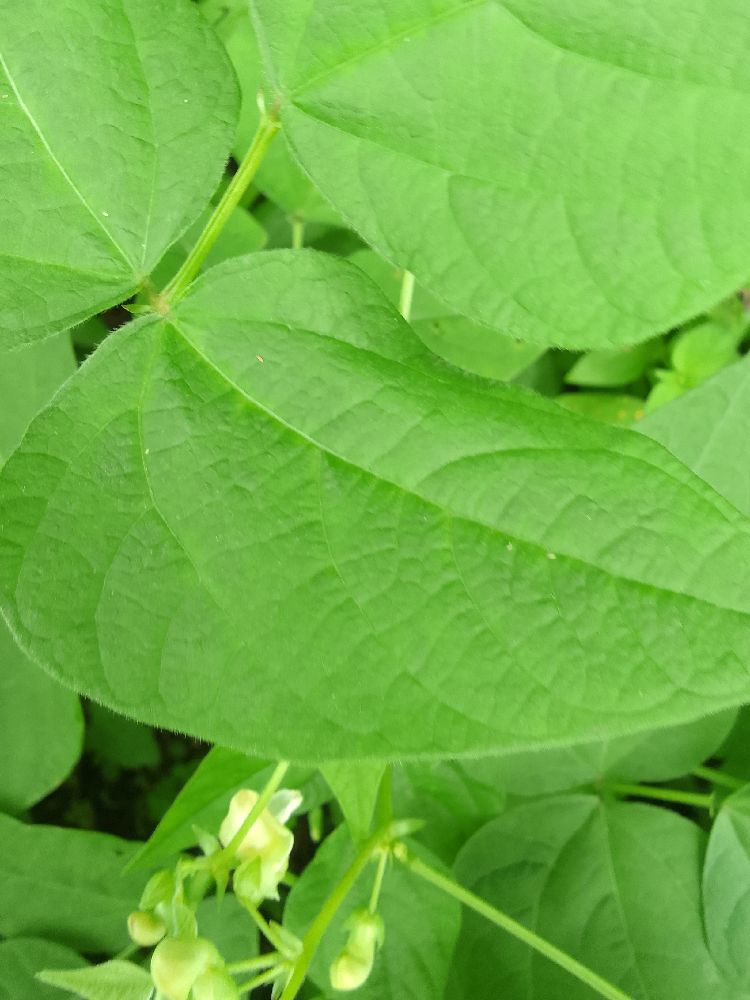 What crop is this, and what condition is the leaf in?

common bean, healthy
